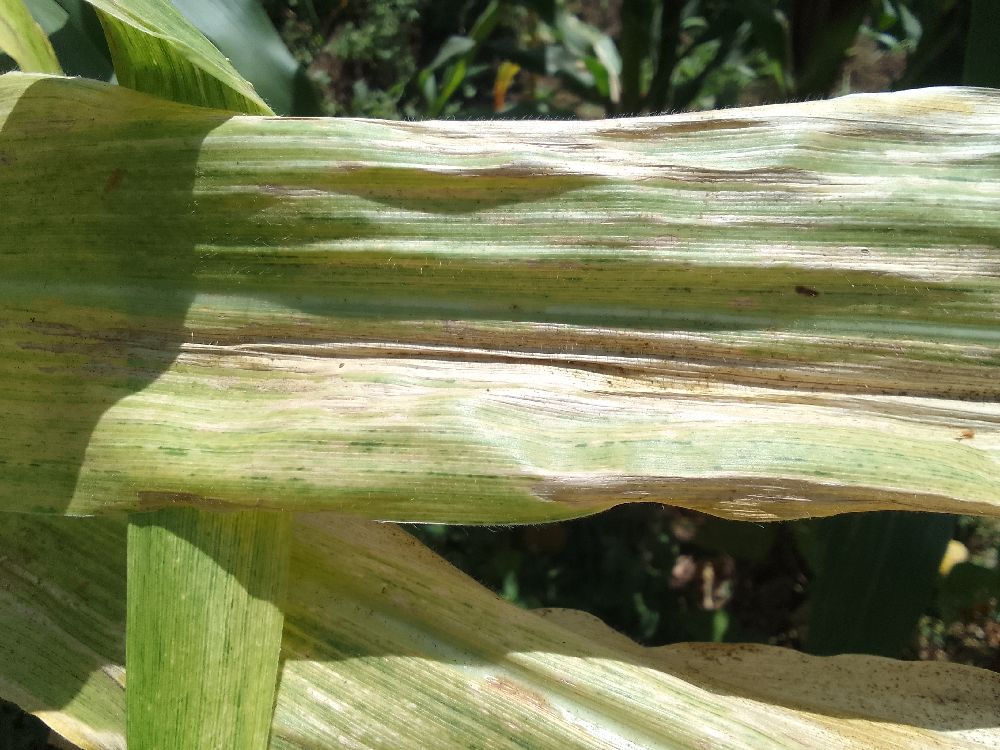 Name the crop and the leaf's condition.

maize, maize lethal necrosis
